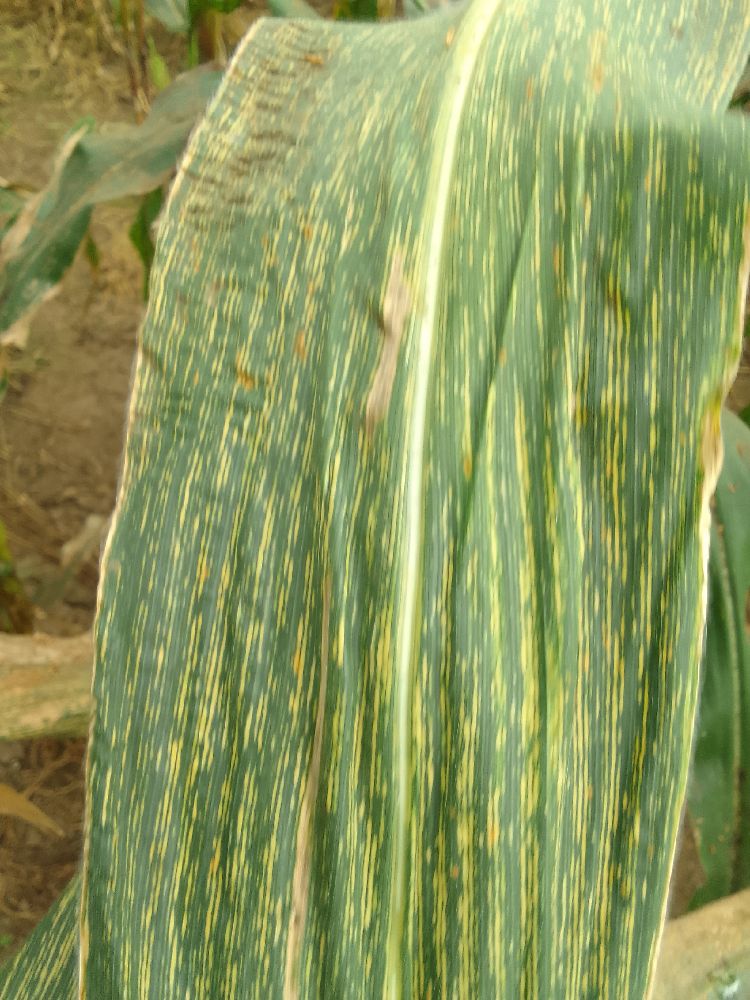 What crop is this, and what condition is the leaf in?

maize, maize streak virus
